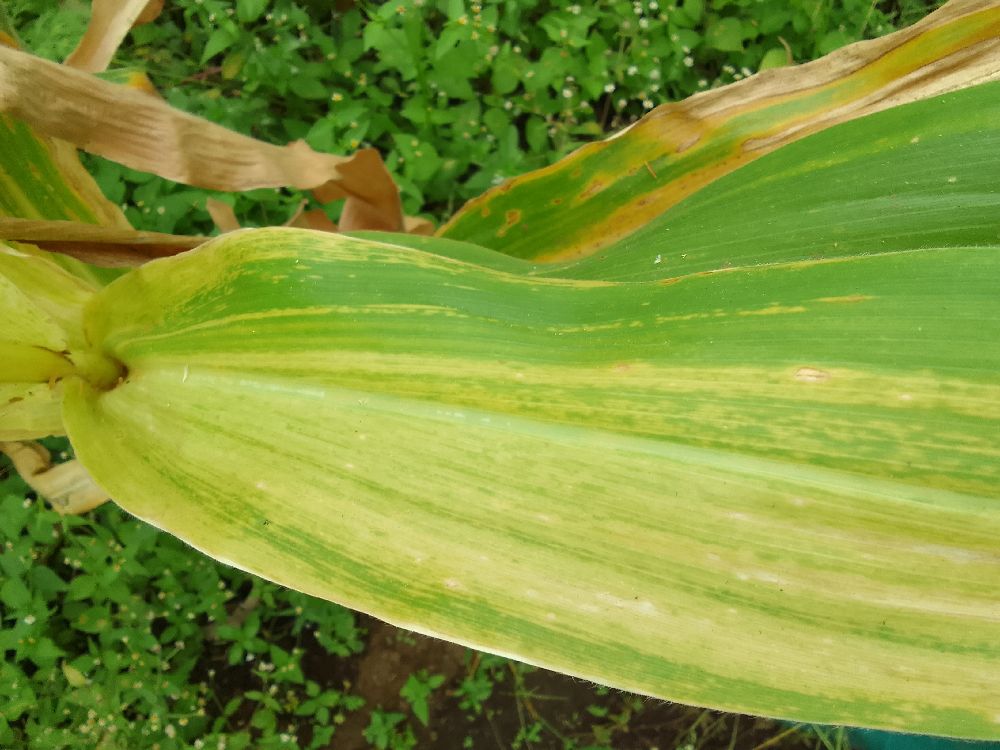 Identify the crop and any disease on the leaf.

maize, maize lethal necrosis
